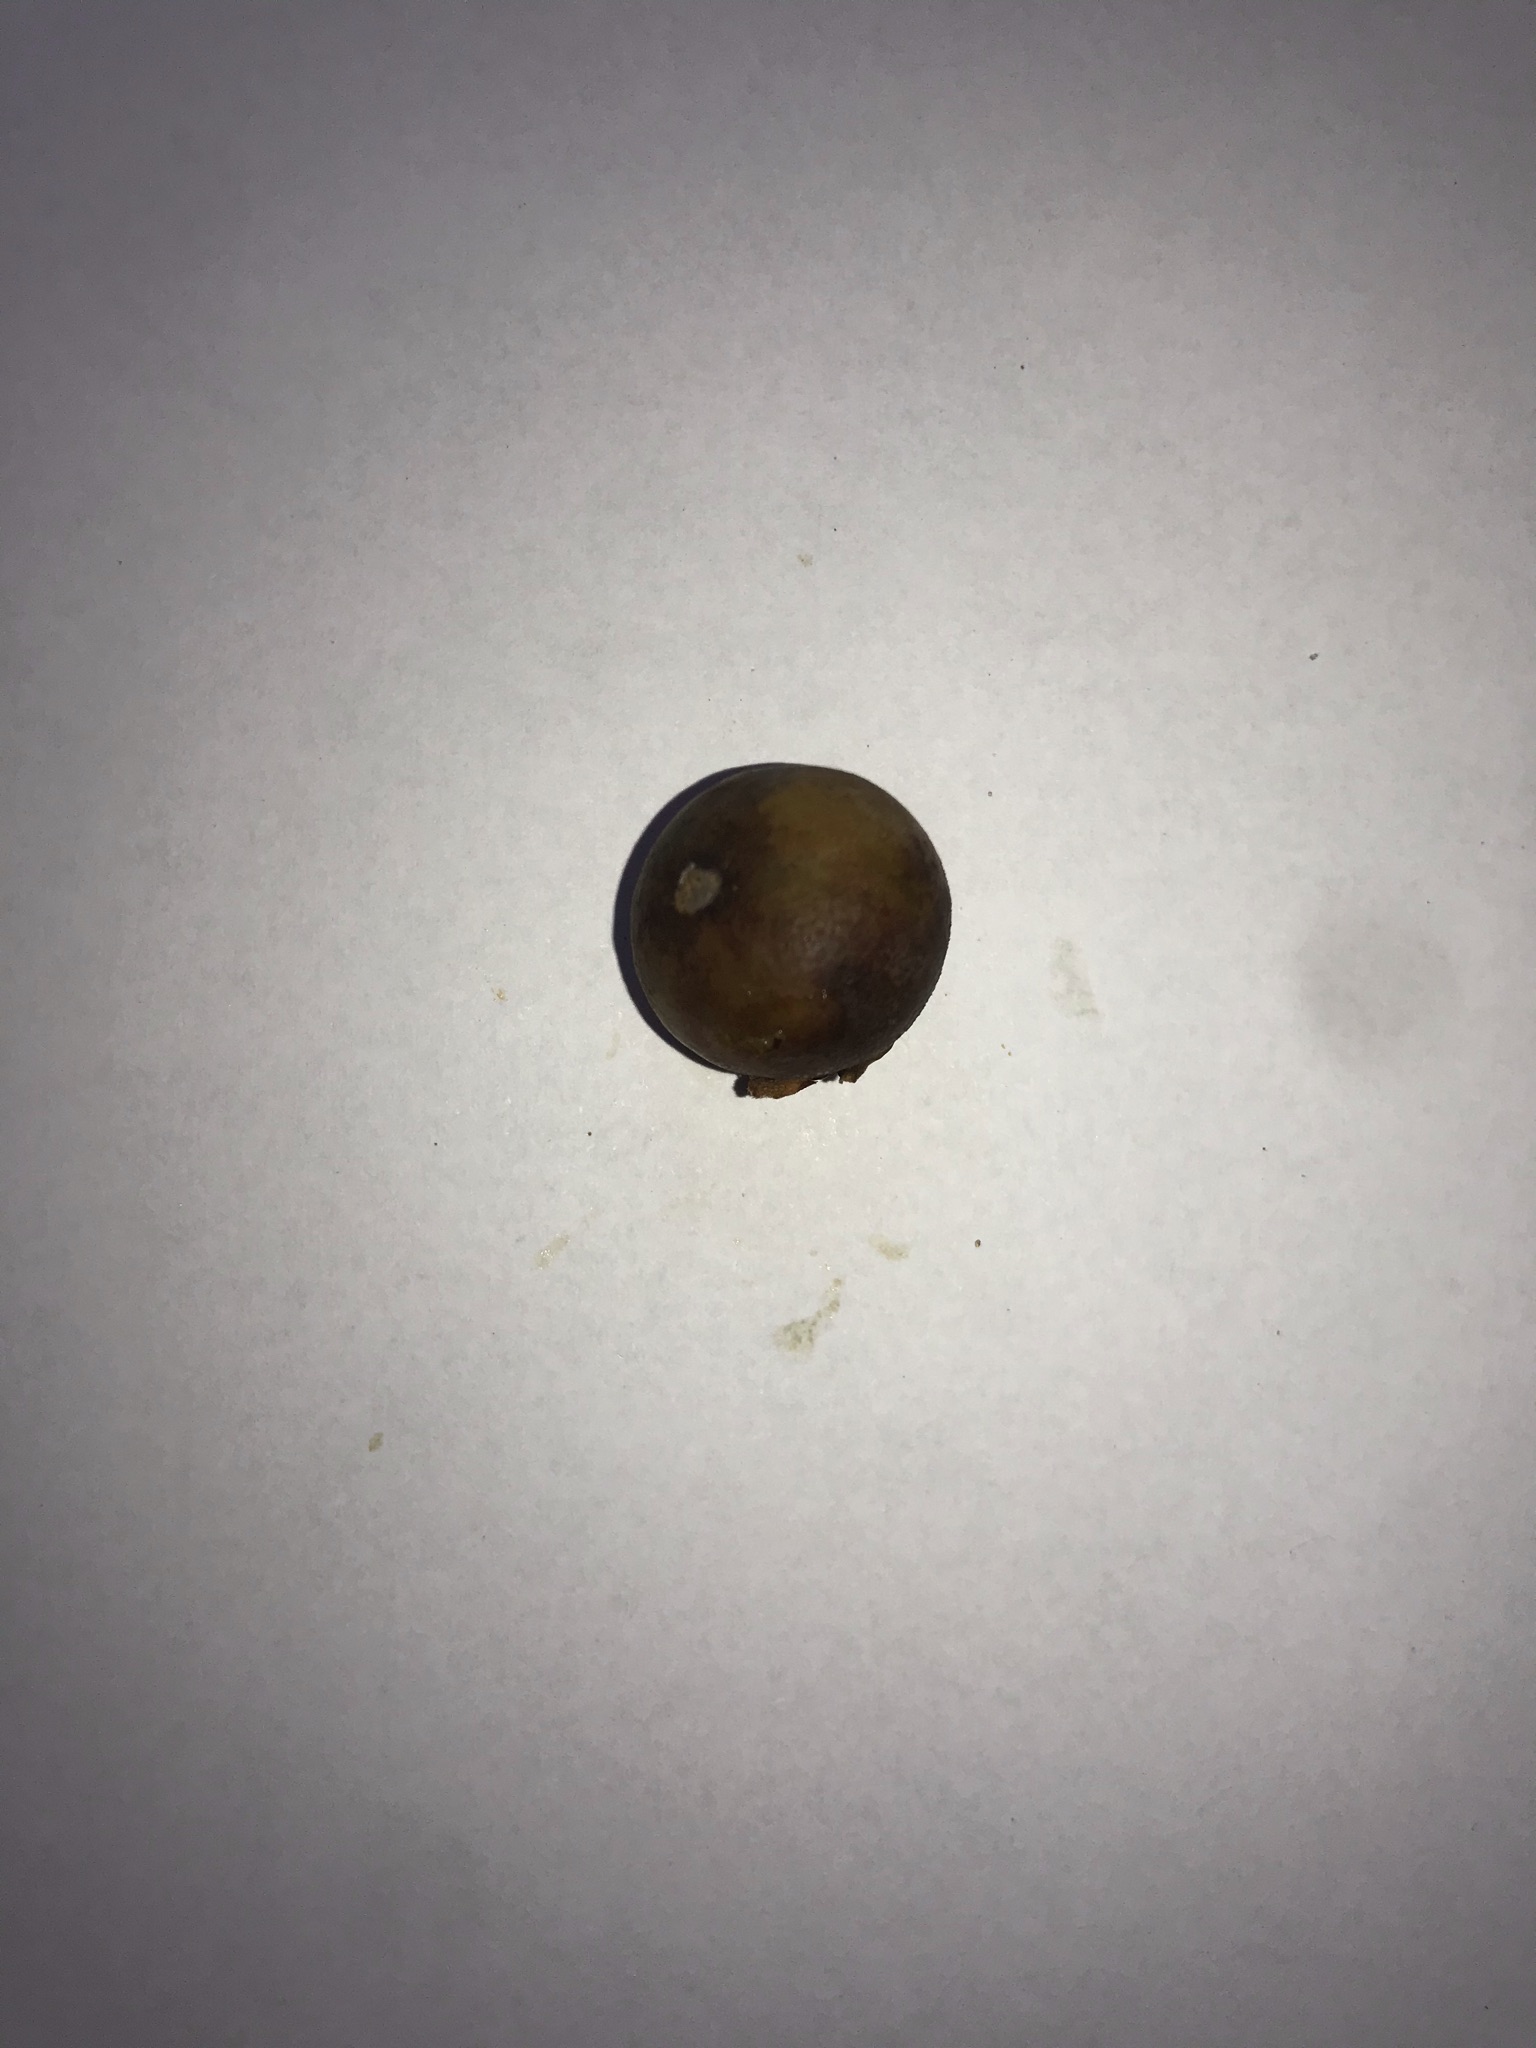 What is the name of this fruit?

gabiroba
